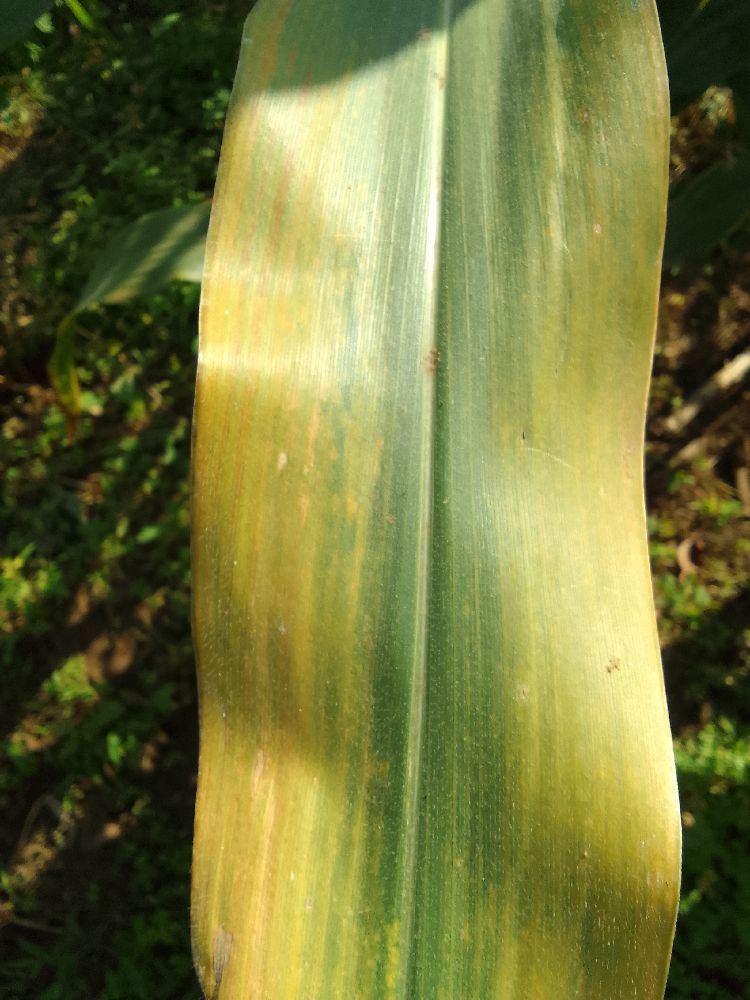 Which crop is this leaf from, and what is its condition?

maize, maize lethal necrosis
